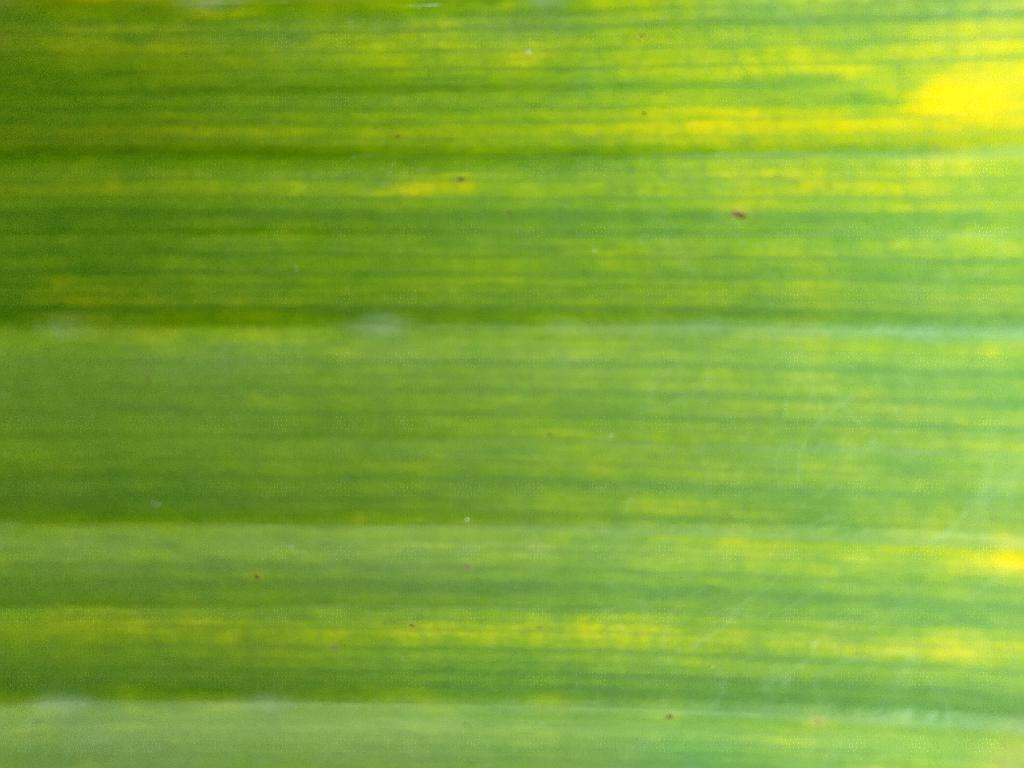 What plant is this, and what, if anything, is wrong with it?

banana, fusarium wilt race 1
